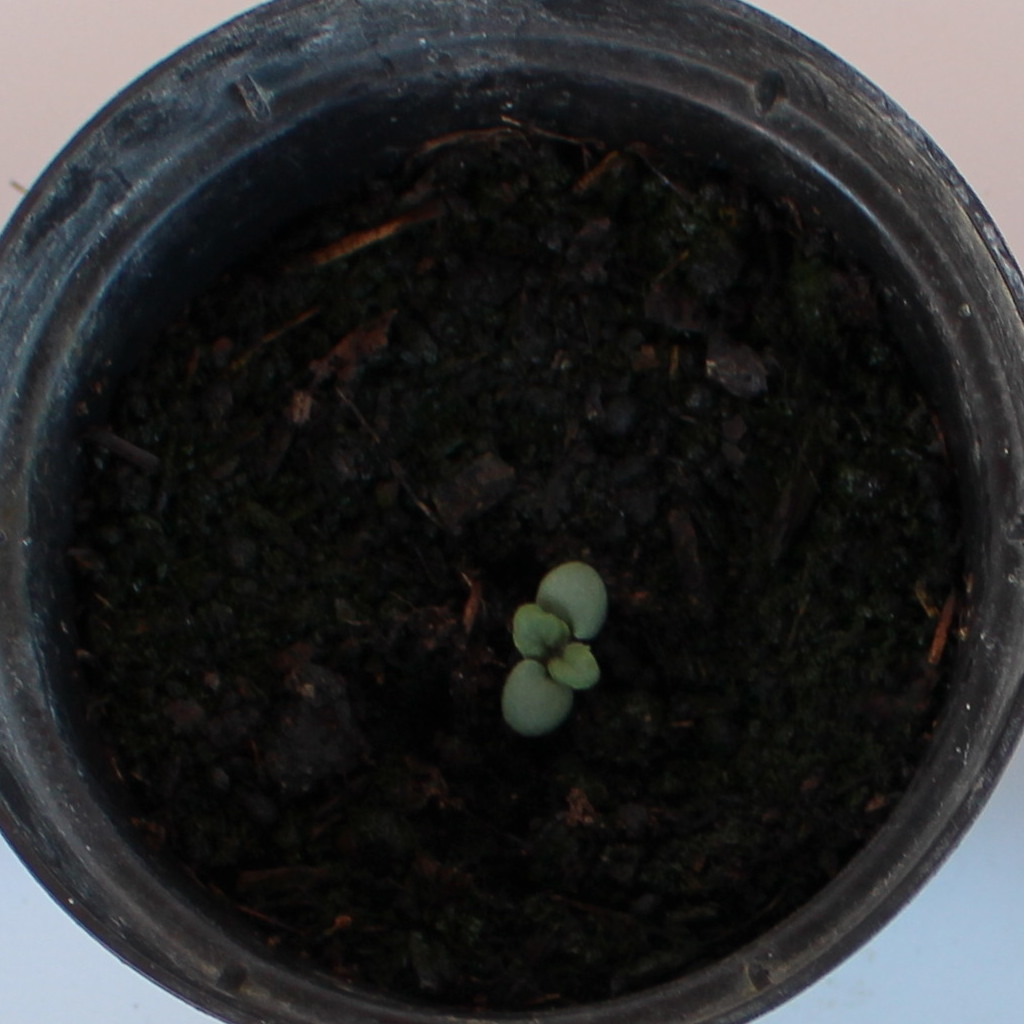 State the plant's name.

Veronica persica
